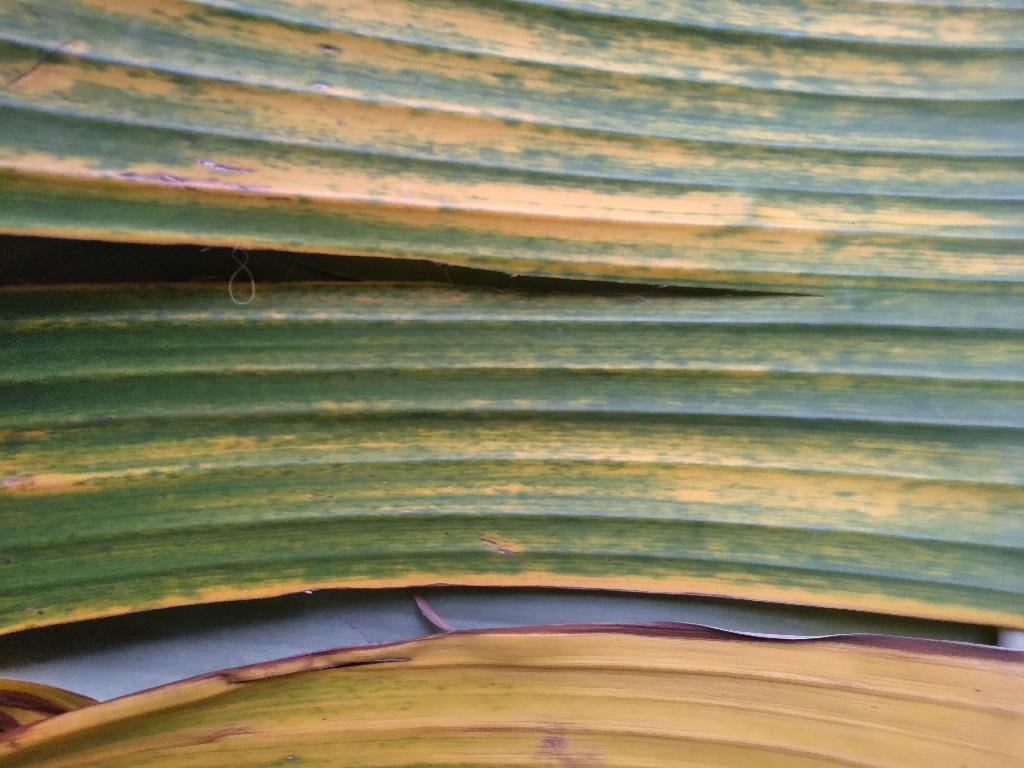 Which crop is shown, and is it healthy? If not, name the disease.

banana, fusarium wilt race 1
